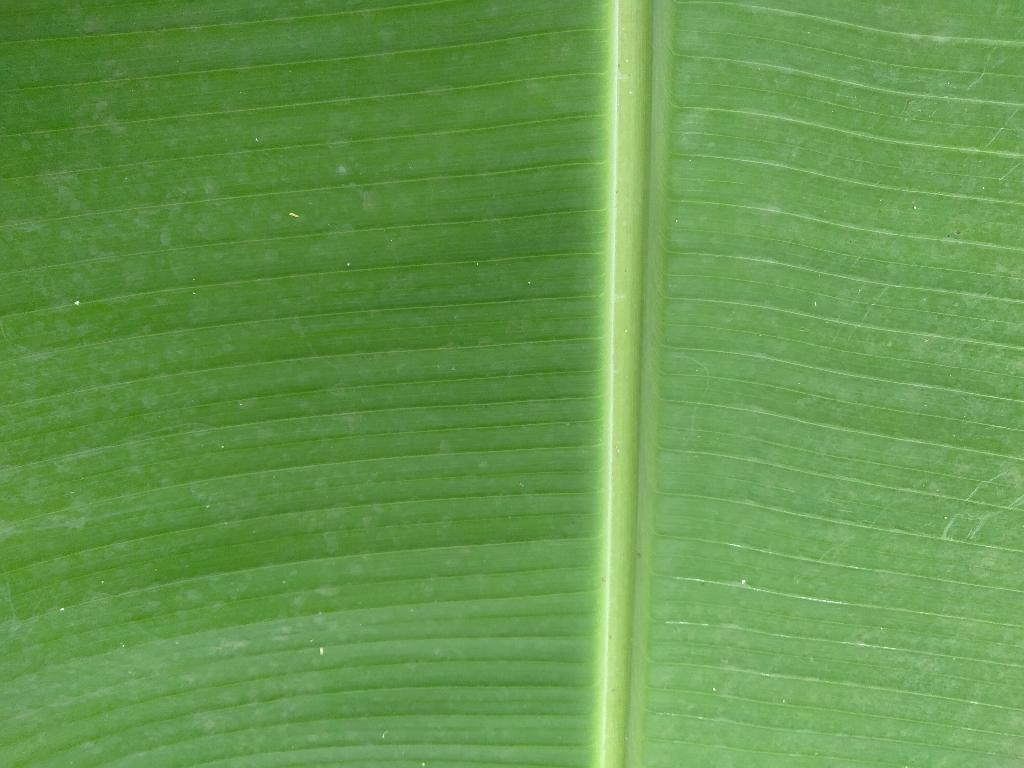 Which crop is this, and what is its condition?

banana, healthy
